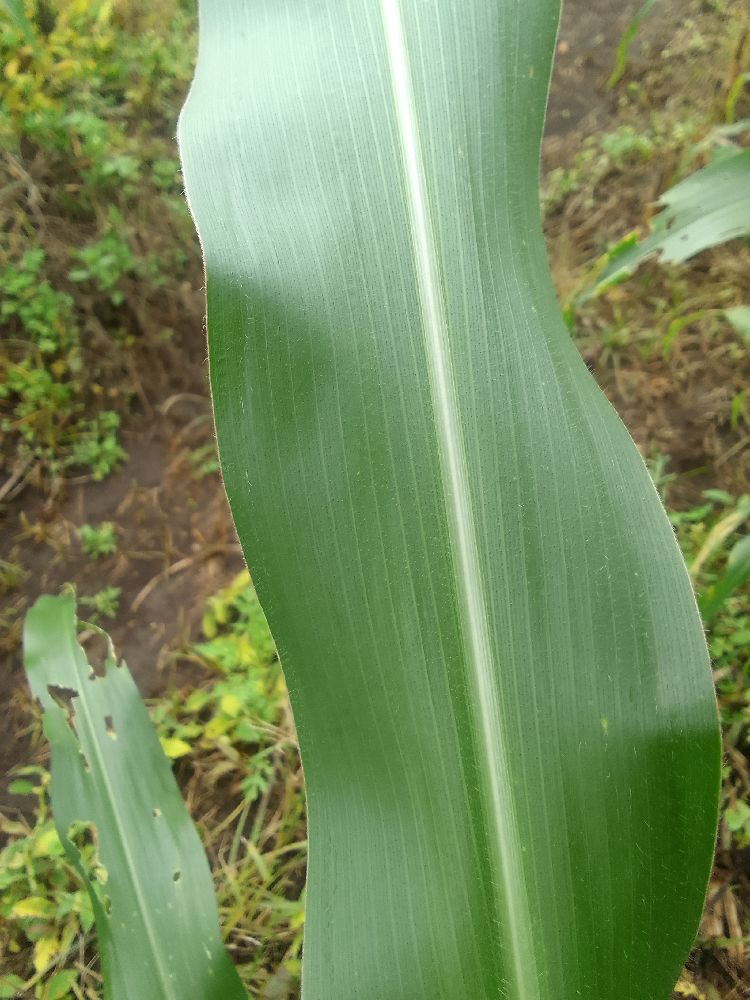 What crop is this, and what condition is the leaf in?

maize, healthy
